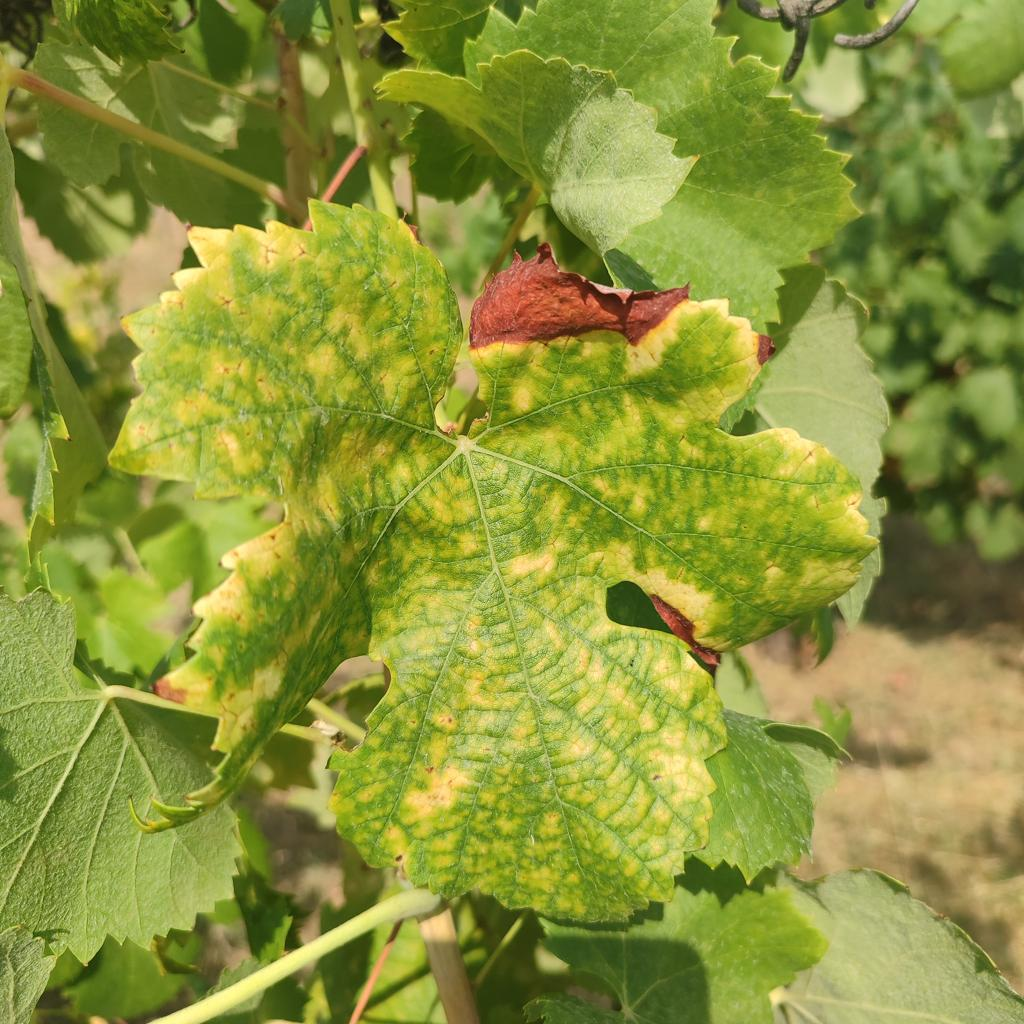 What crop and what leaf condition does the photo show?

grapevine, esca complex
